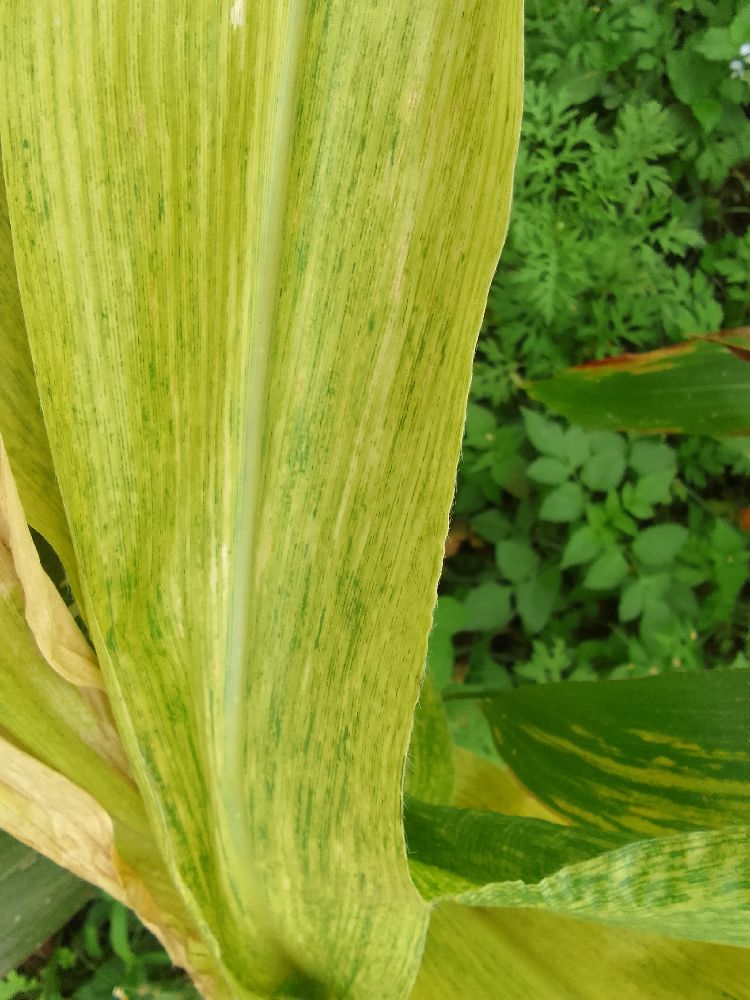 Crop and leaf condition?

maize, maize lethal necrosis
